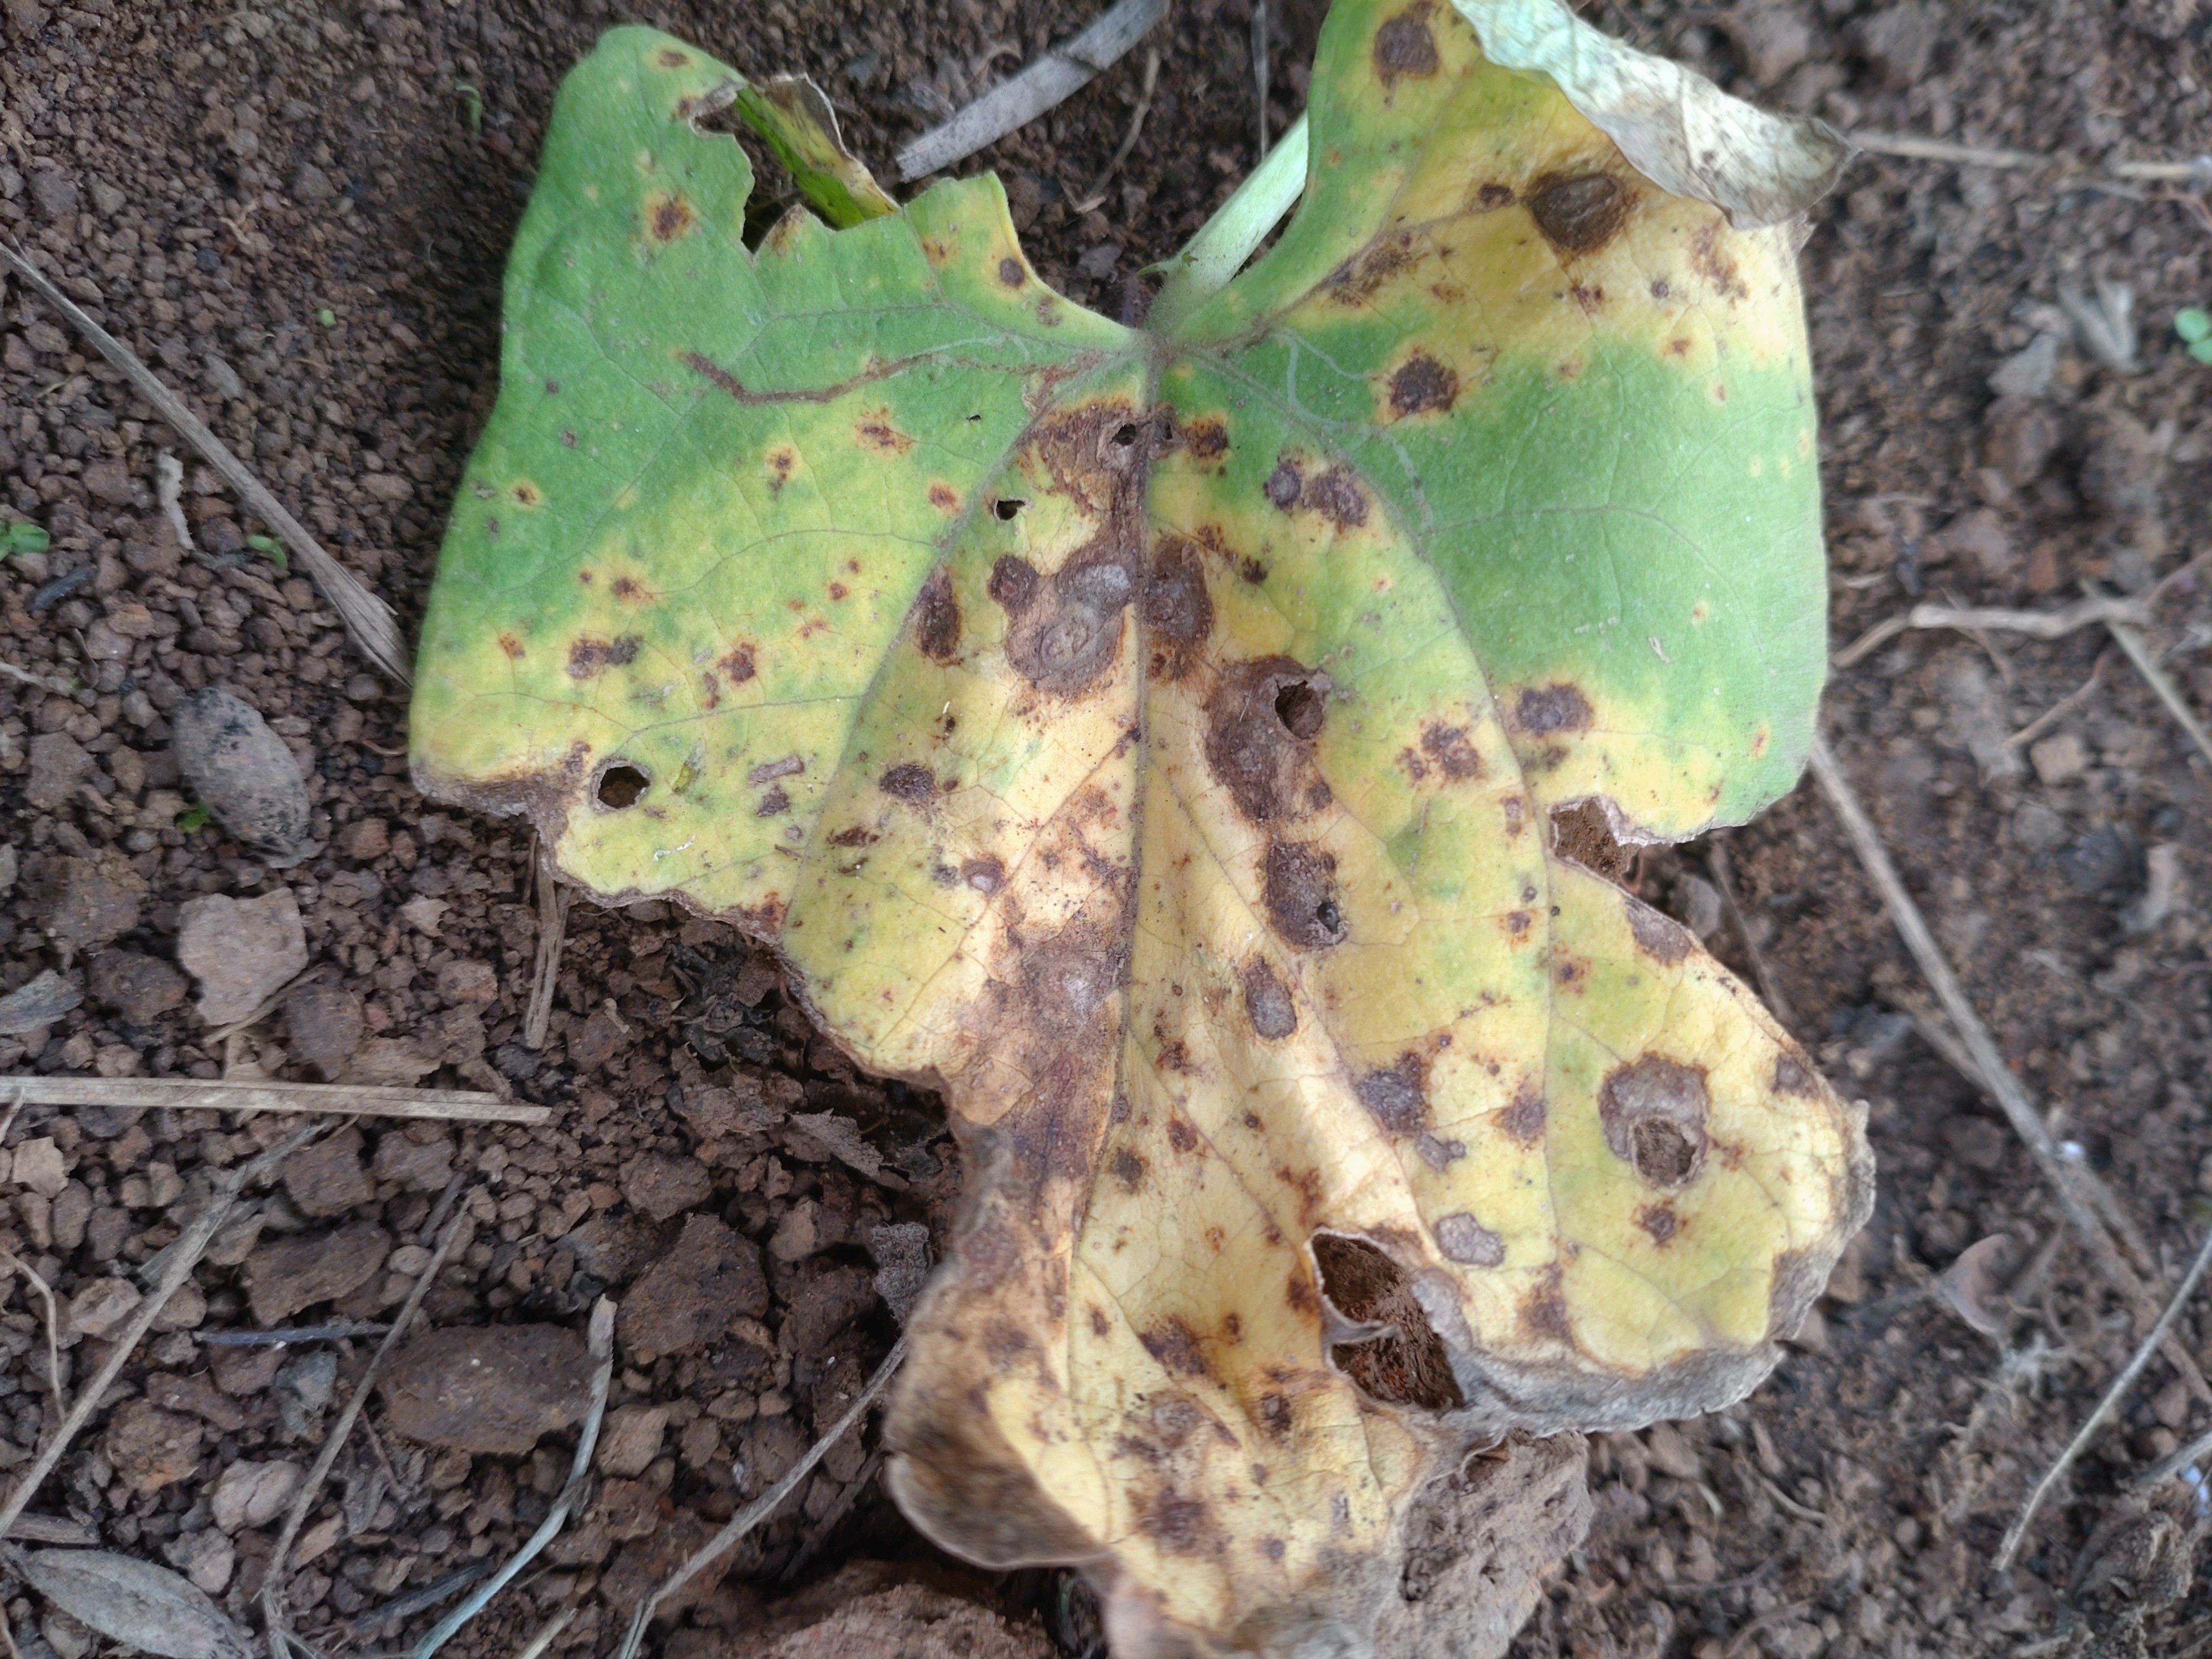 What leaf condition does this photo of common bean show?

rust
